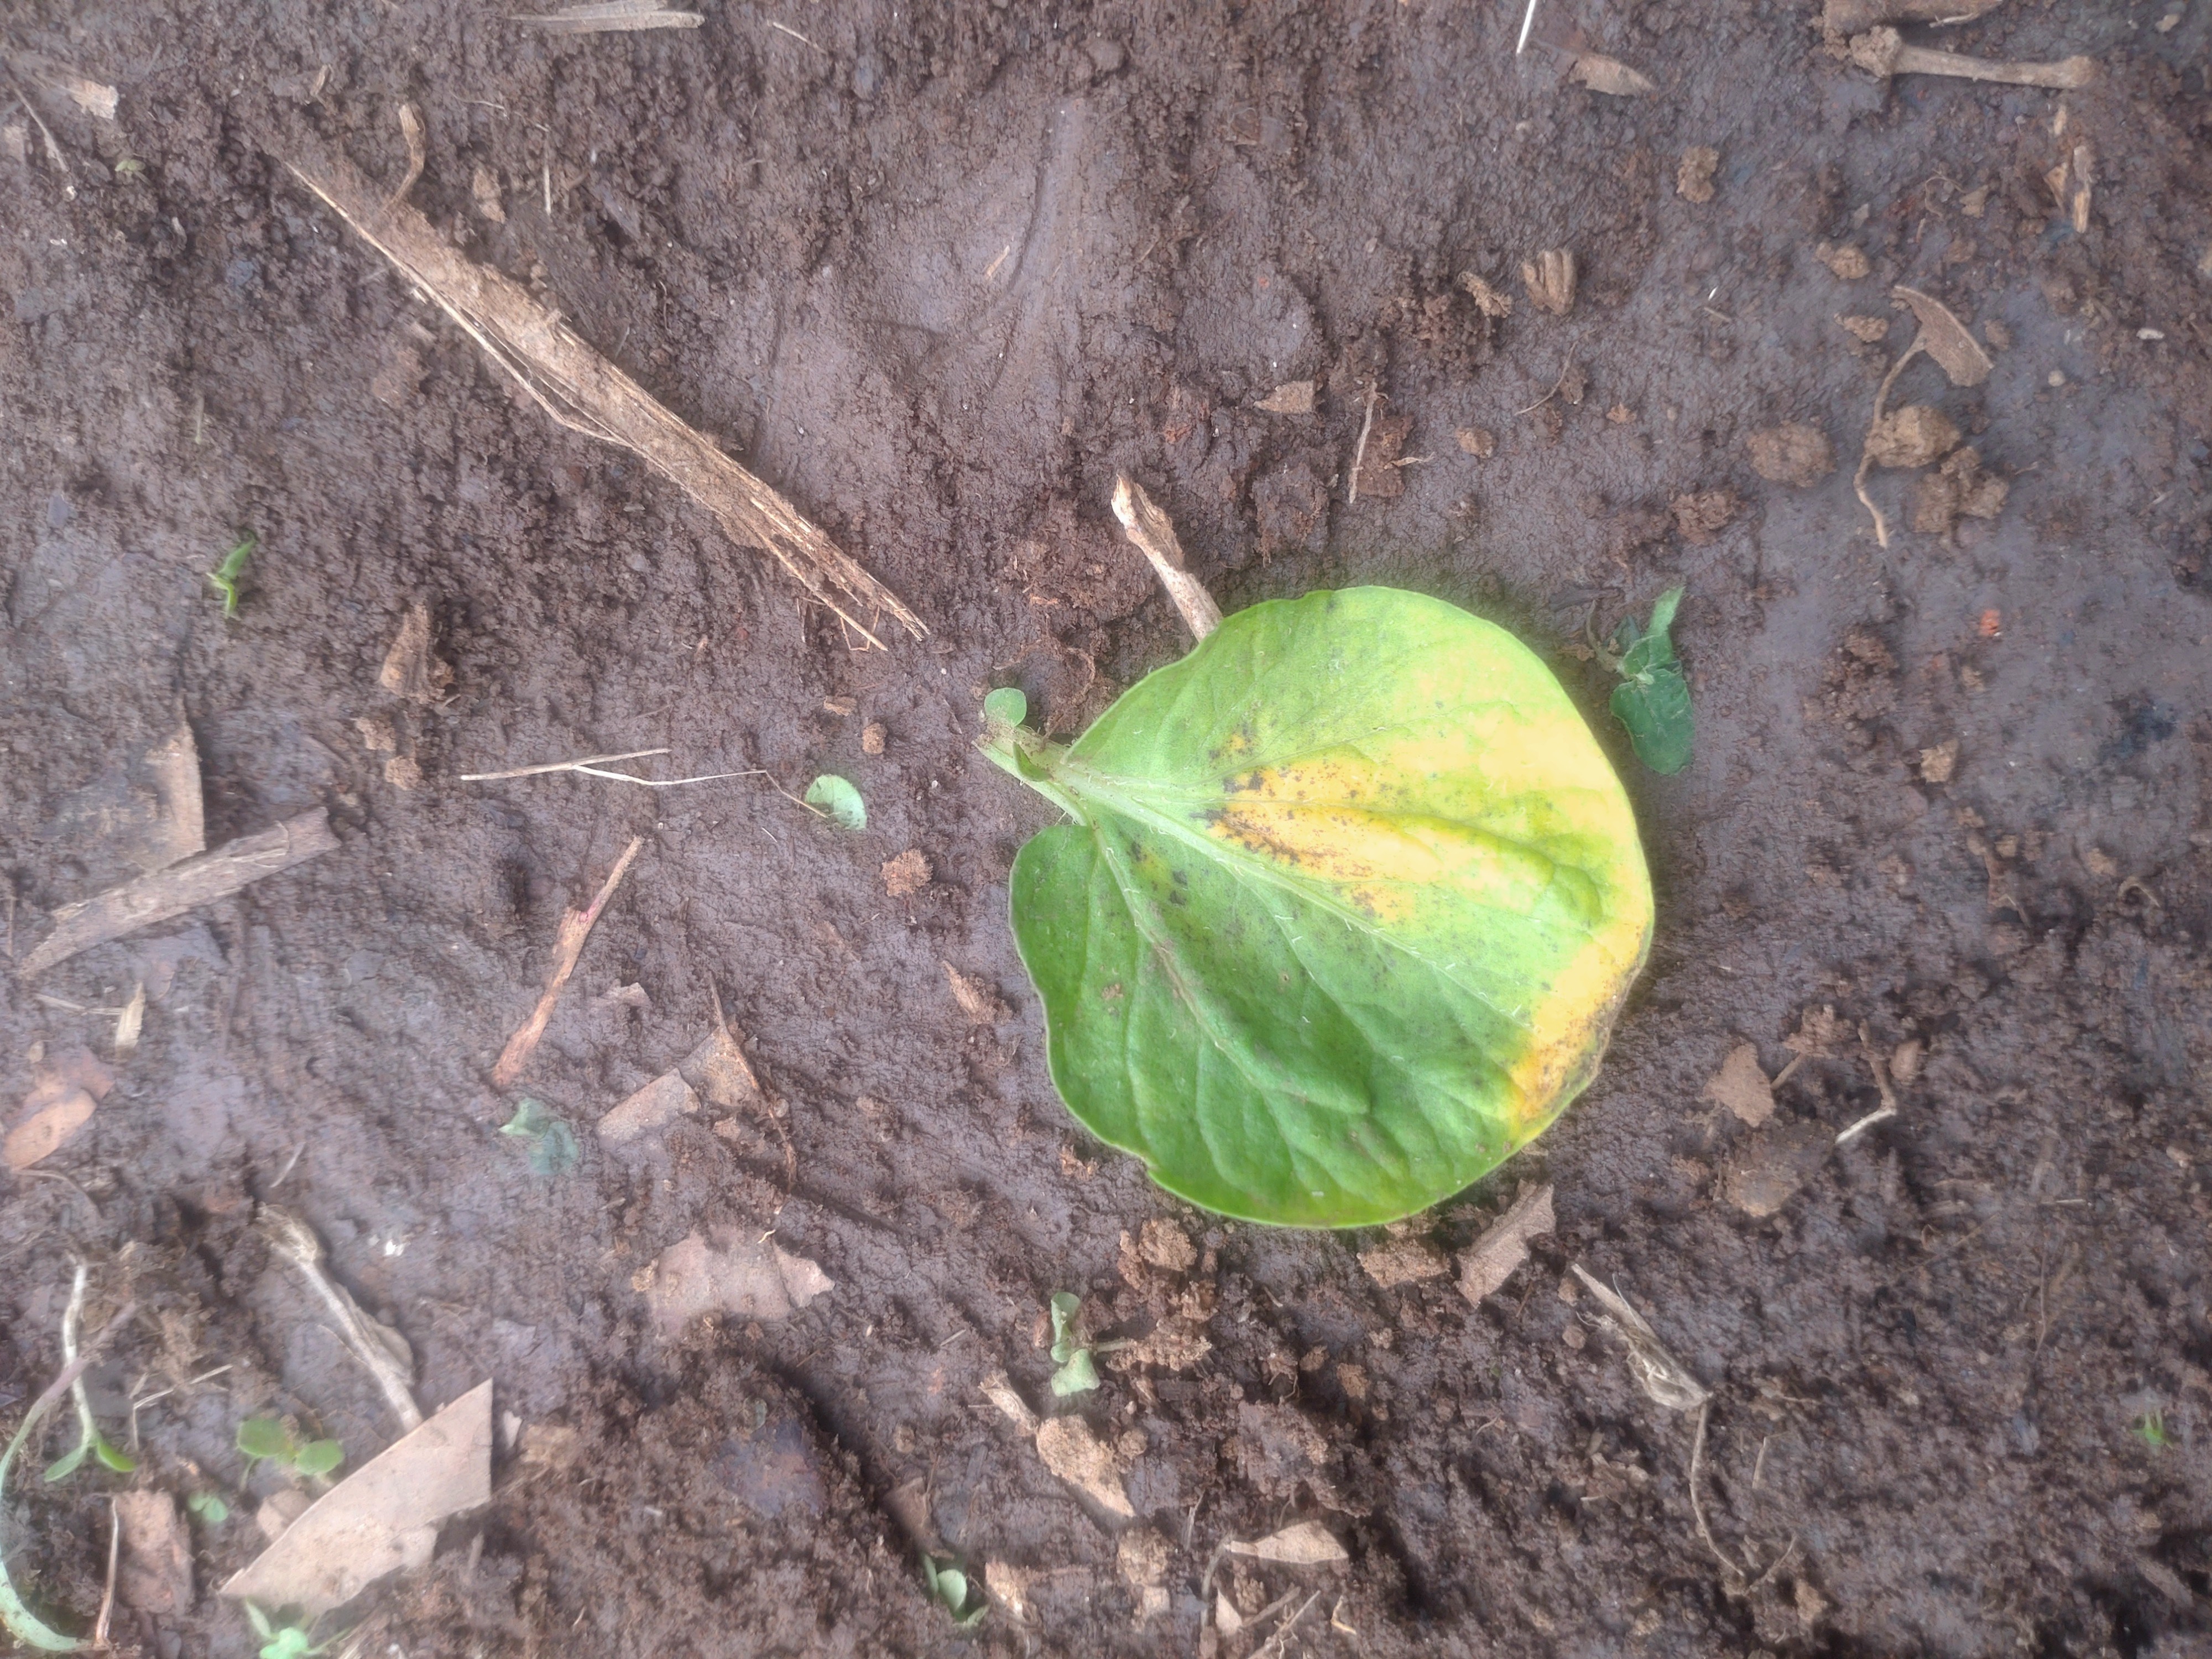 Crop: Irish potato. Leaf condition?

late blight
